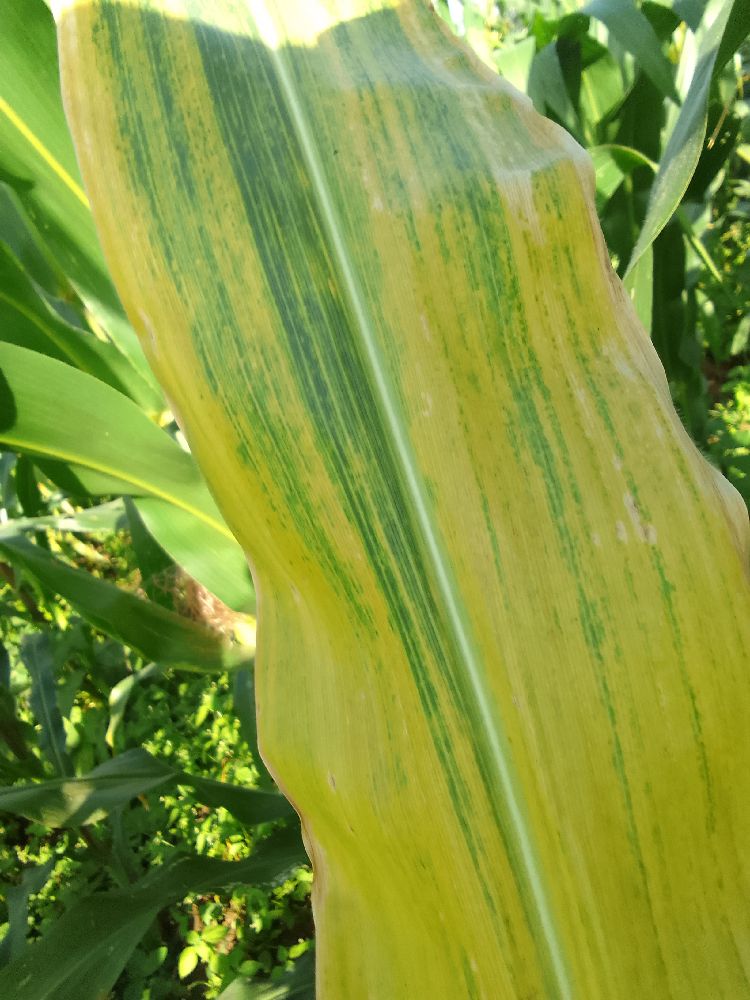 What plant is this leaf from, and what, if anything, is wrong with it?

maize, maize lethal necrosis
